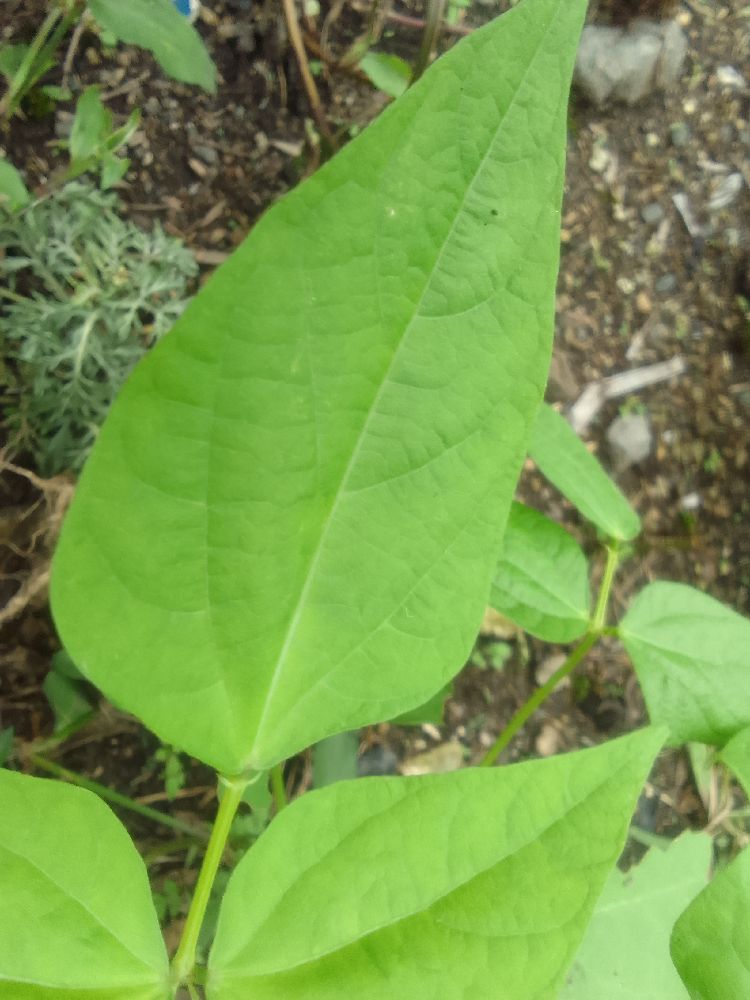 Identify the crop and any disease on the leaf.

common bean, healthy
